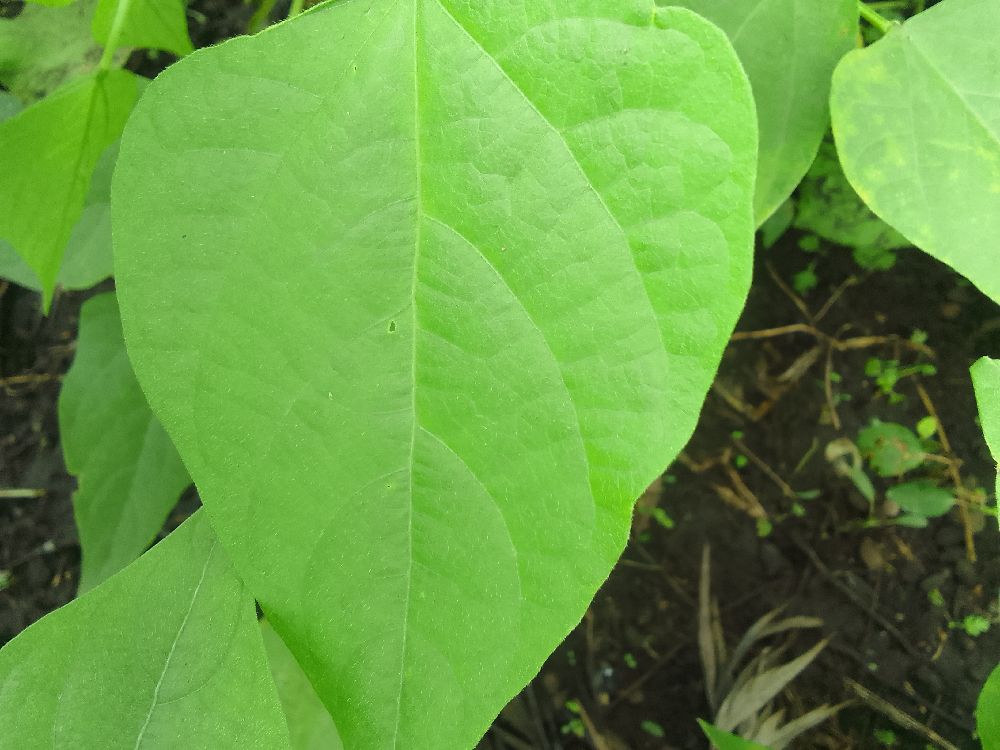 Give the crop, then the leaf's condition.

common bean, healthy
